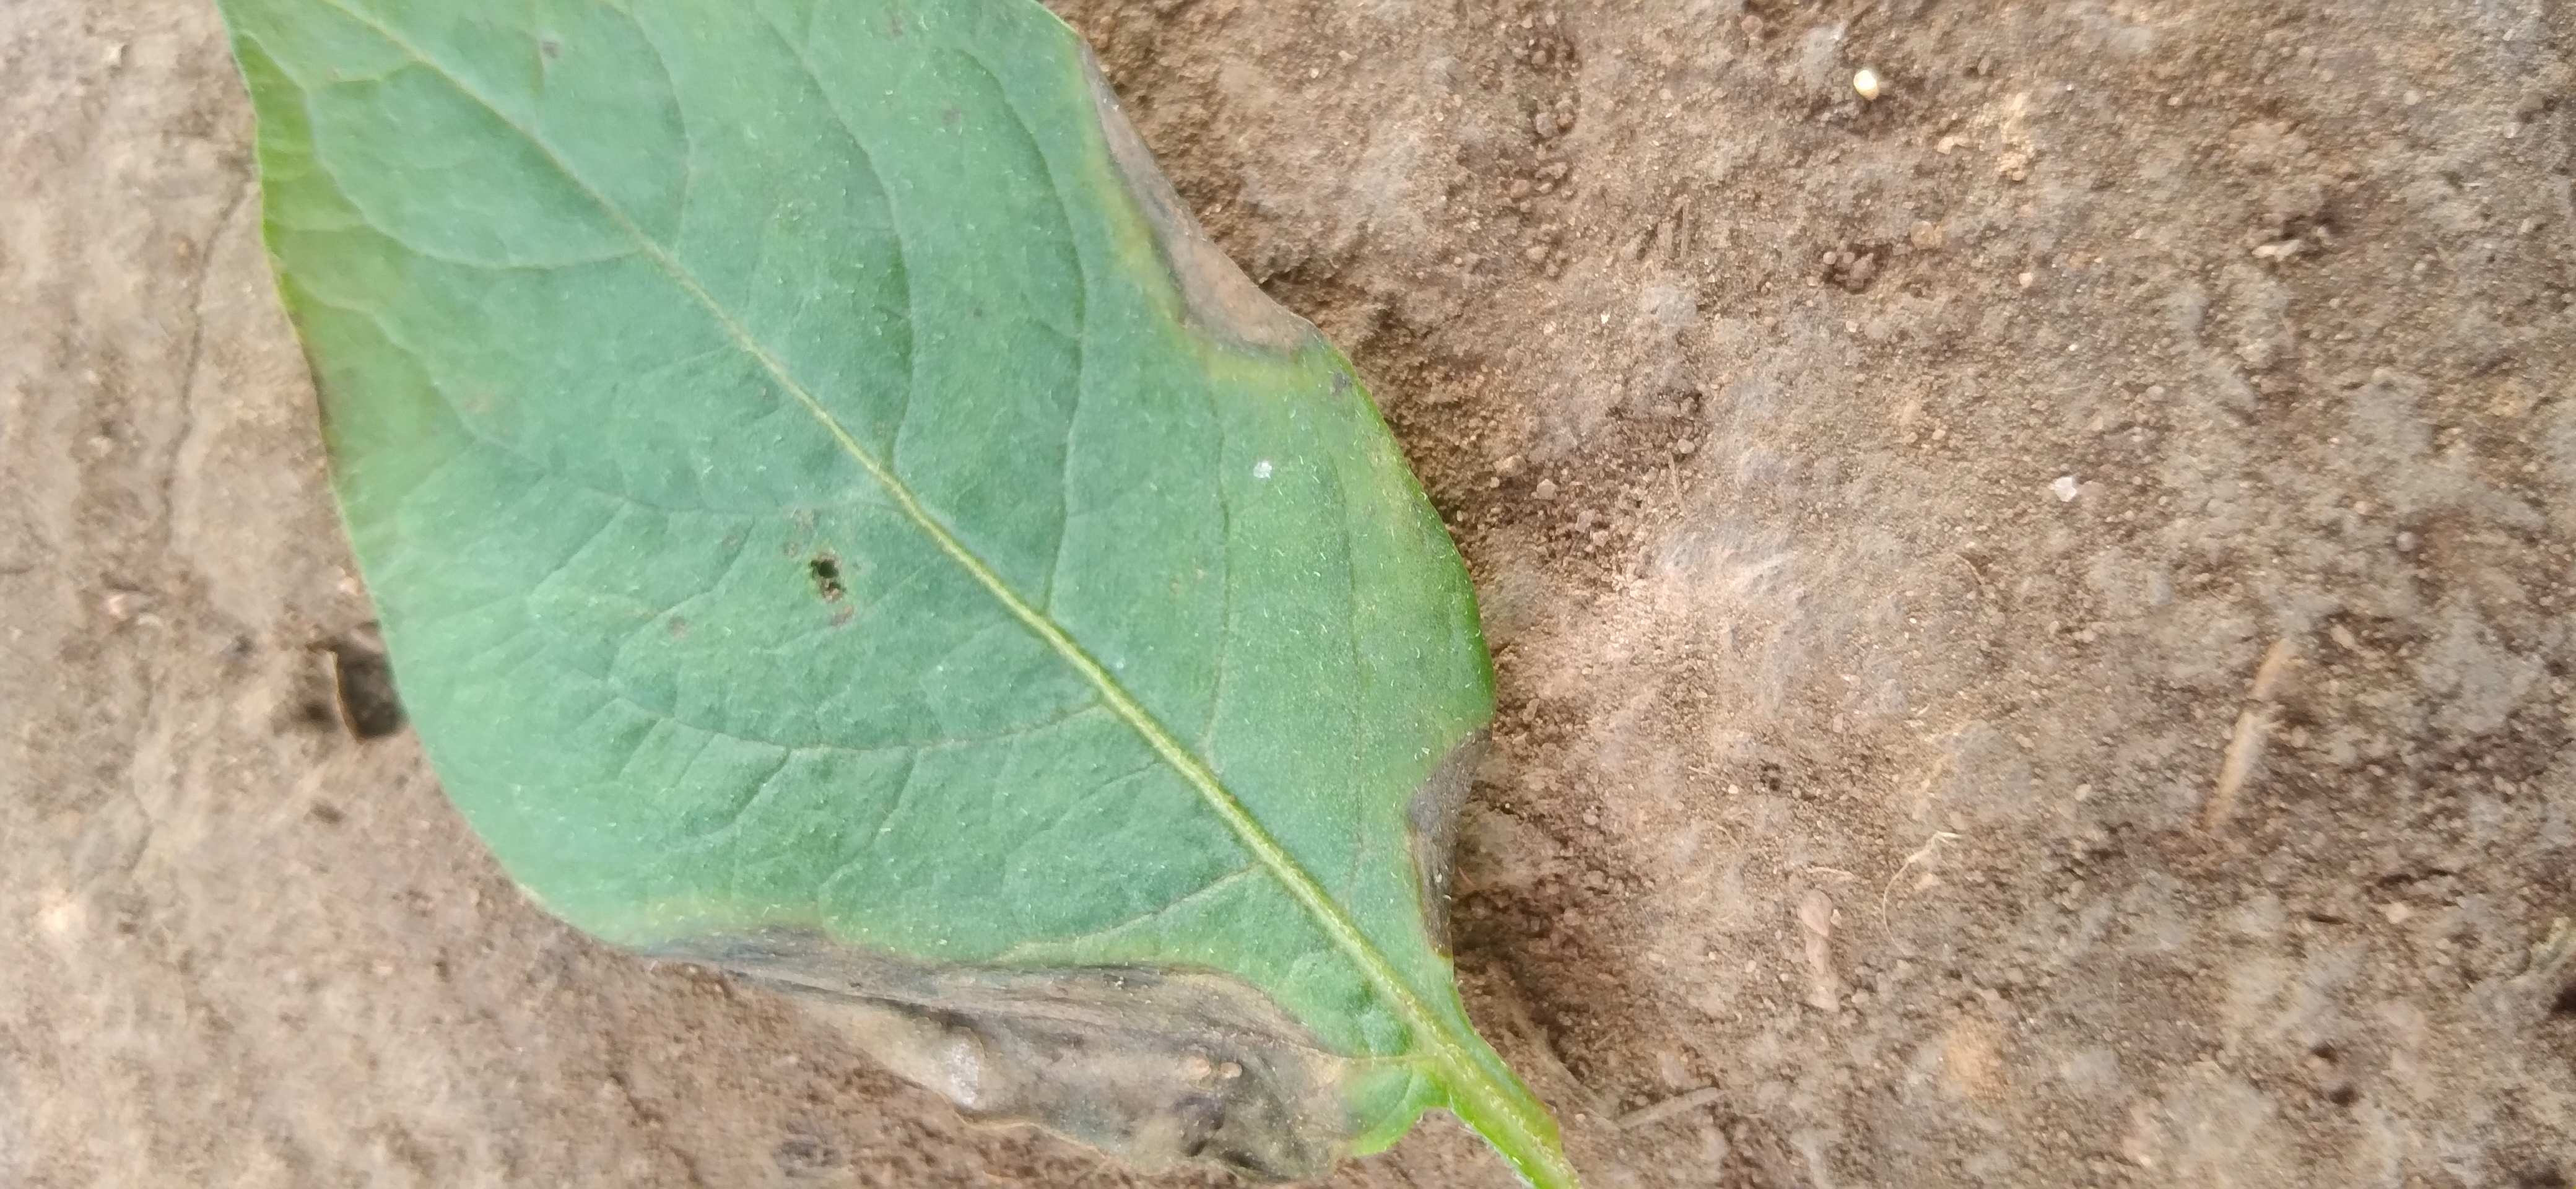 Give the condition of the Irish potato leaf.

early blight
